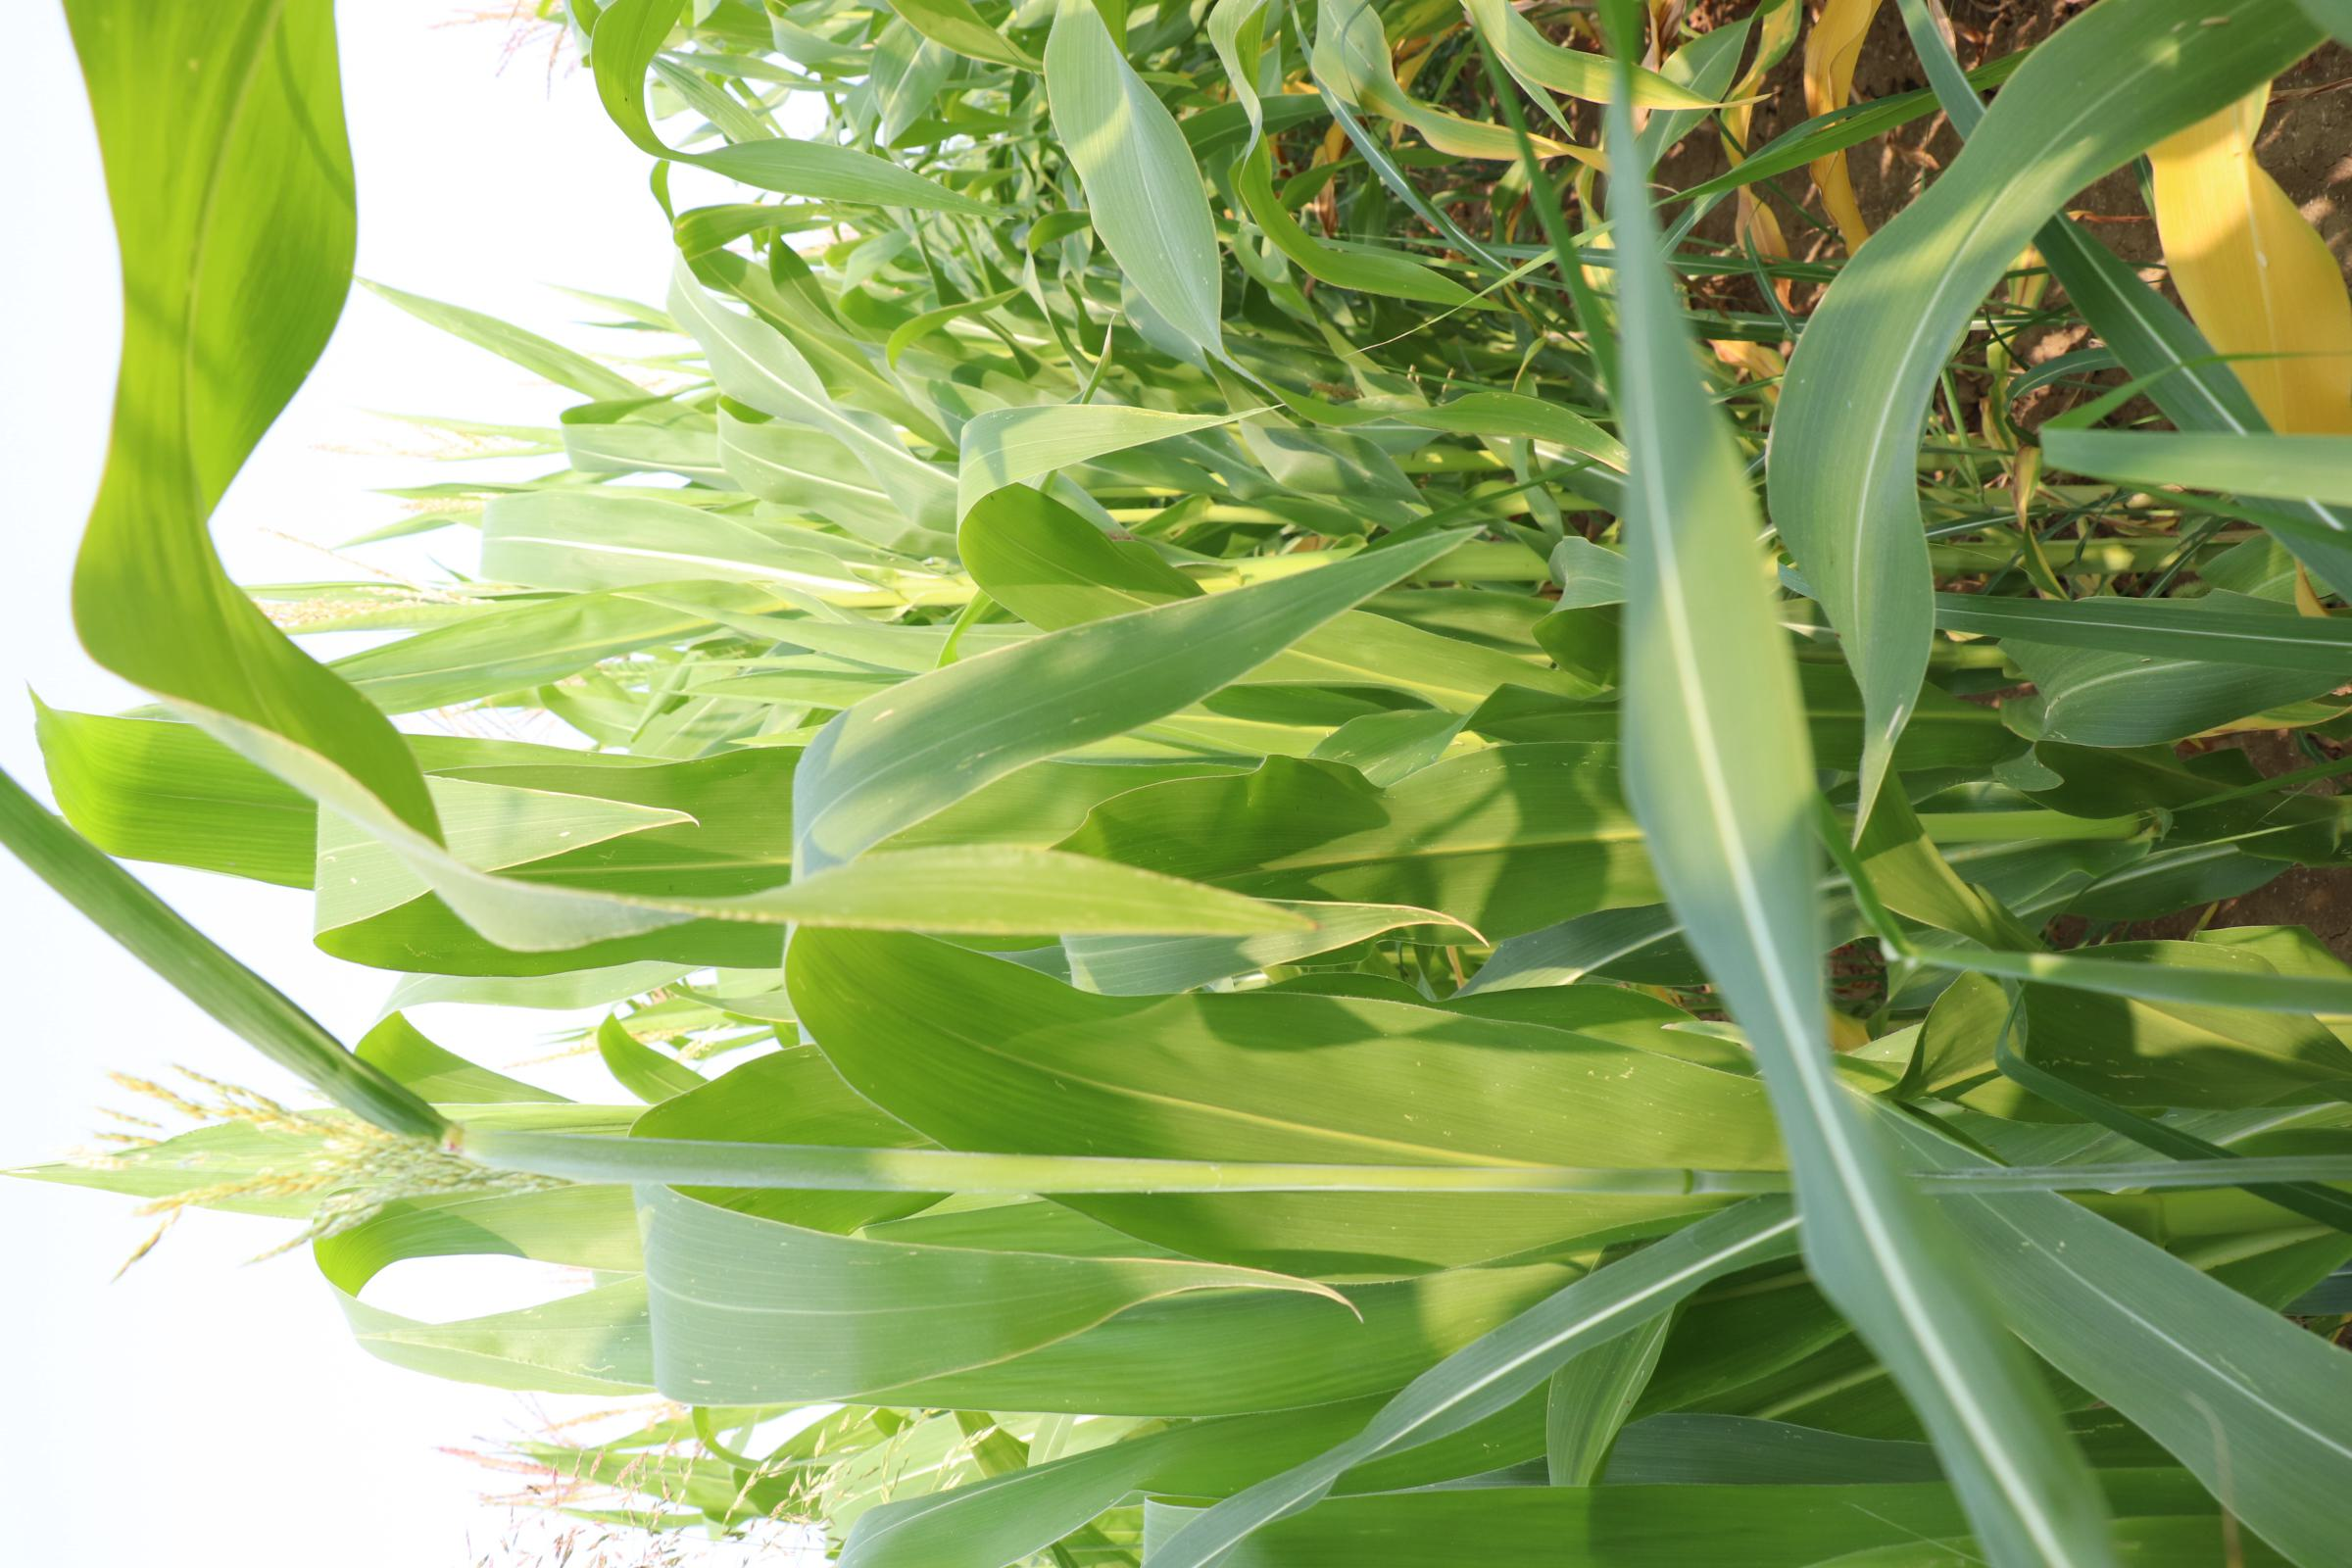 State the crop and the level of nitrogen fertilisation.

maize, no added nitrogen
